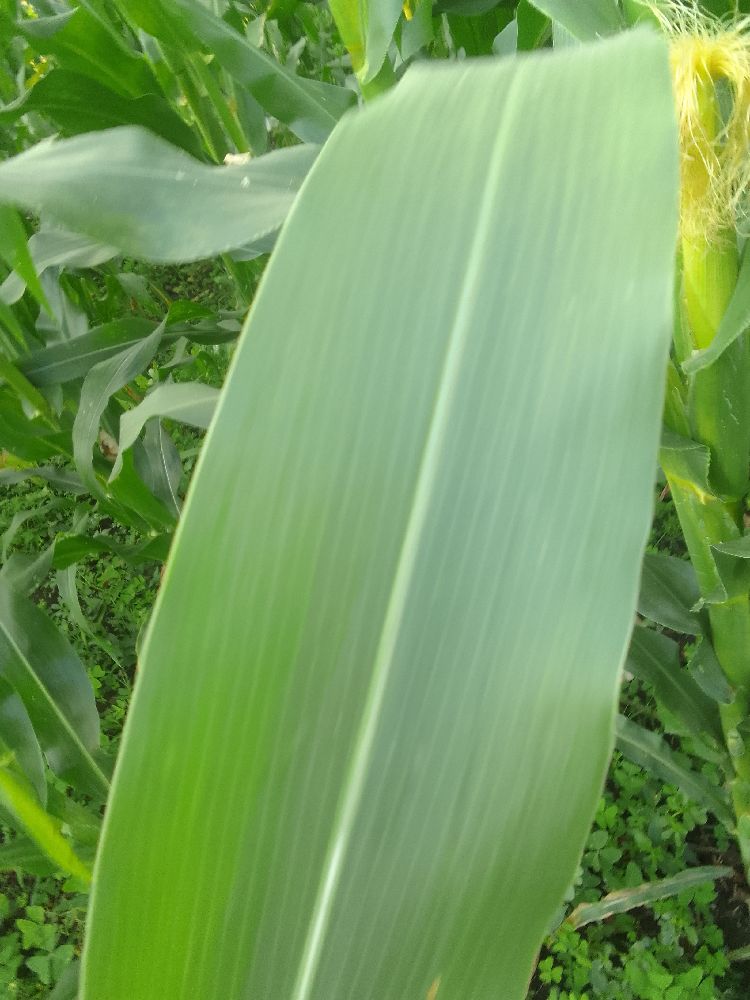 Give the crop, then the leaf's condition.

maize, healthy
